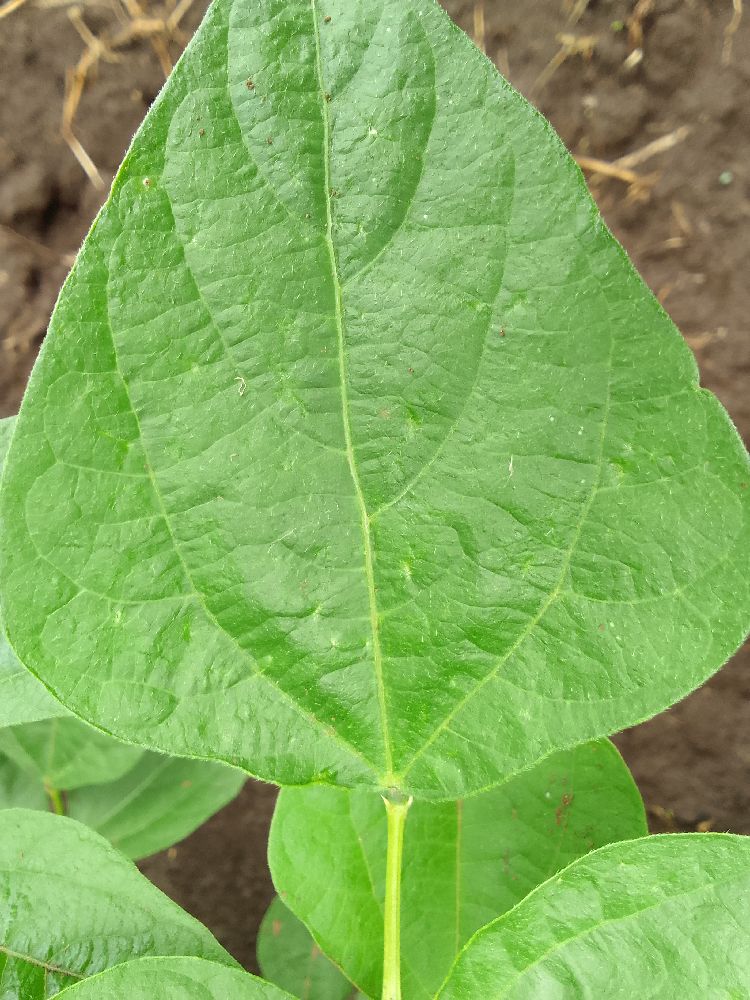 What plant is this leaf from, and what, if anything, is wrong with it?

common bean, healthy
